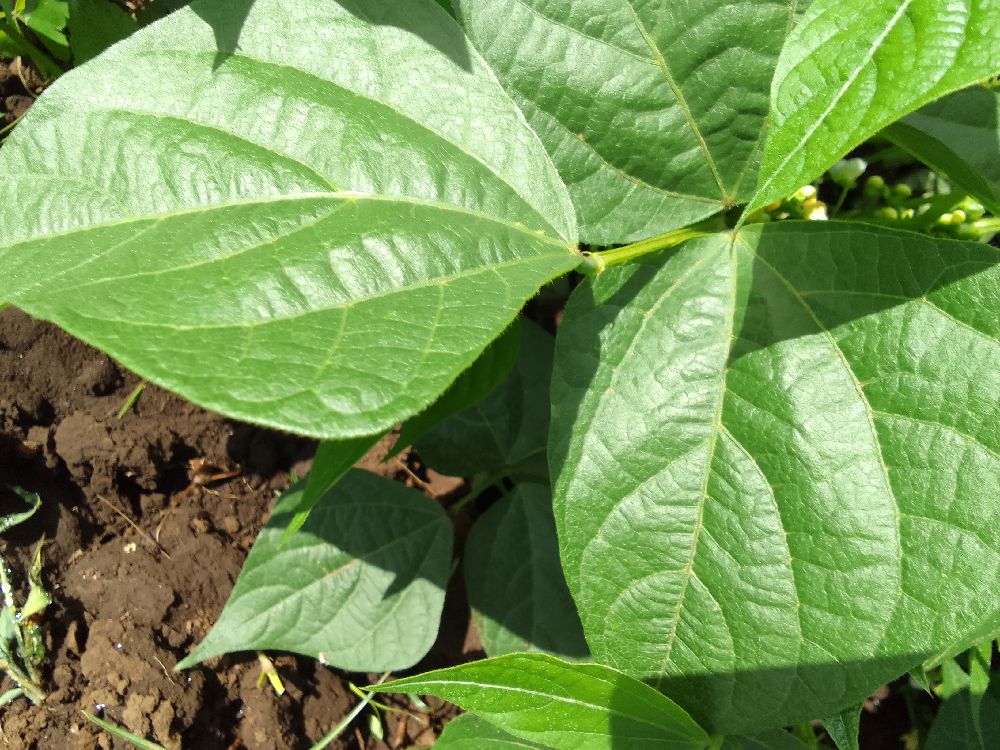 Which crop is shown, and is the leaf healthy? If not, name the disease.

common bean, healthy
